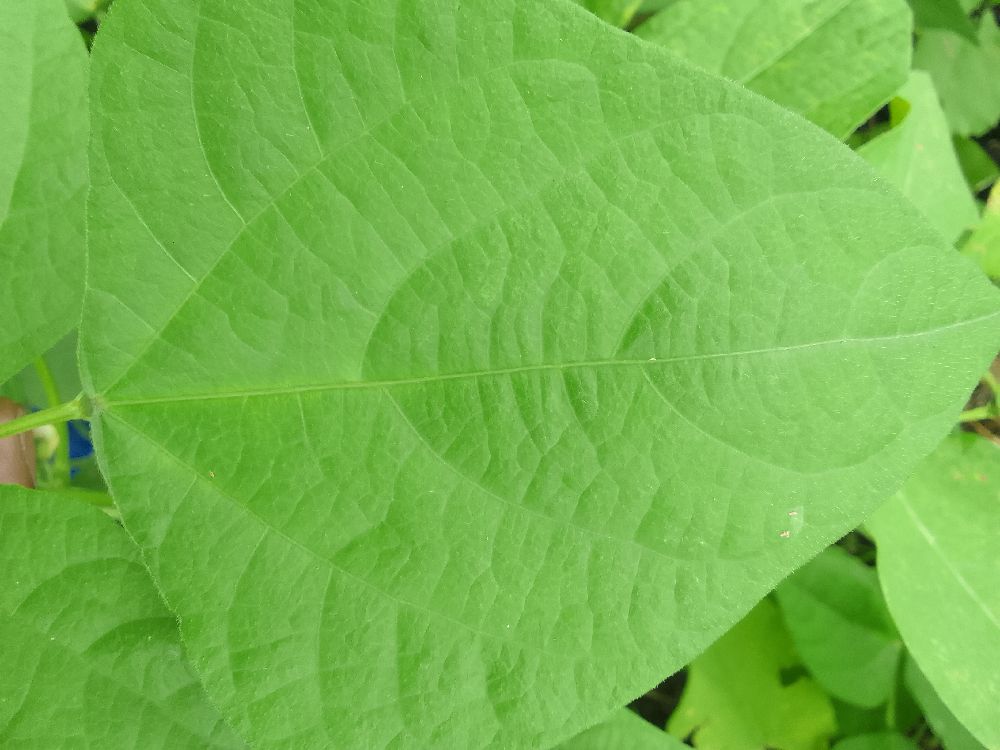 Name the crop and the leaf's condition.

common bean, healthy
